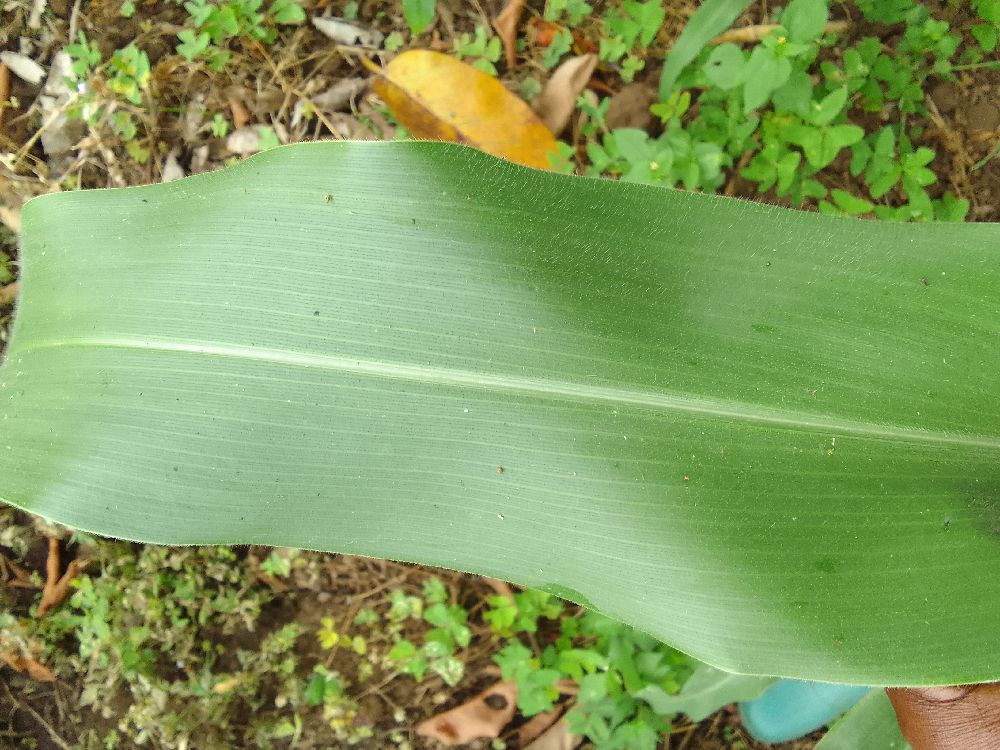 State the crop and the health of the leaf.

maize, healthy
